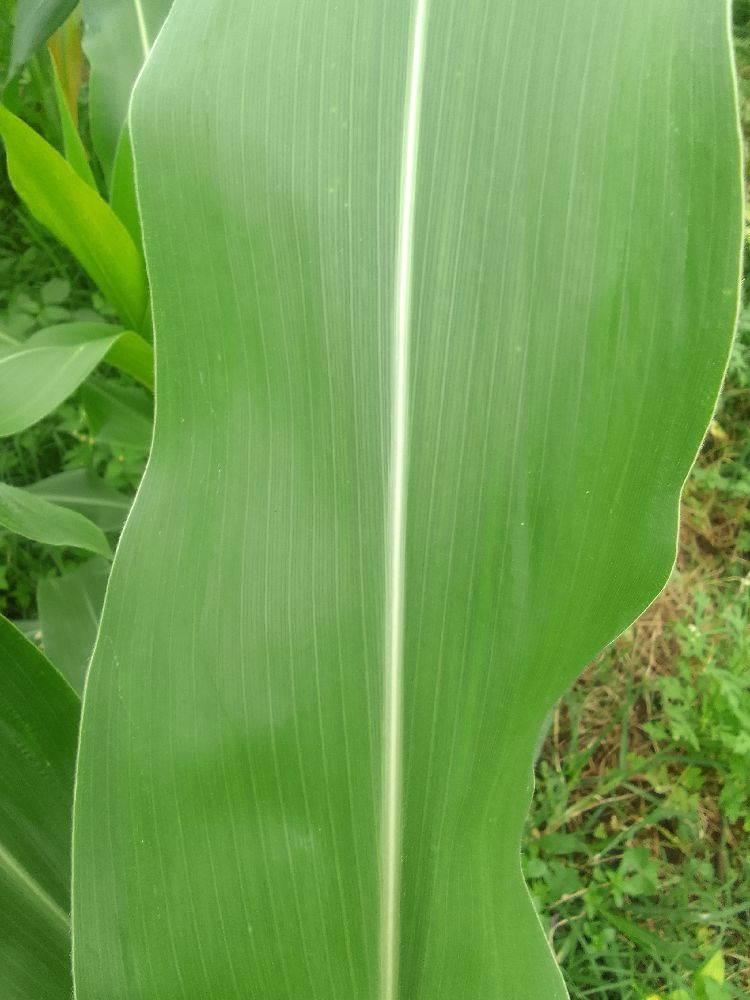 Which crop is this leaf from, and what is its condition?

maize, healthy
